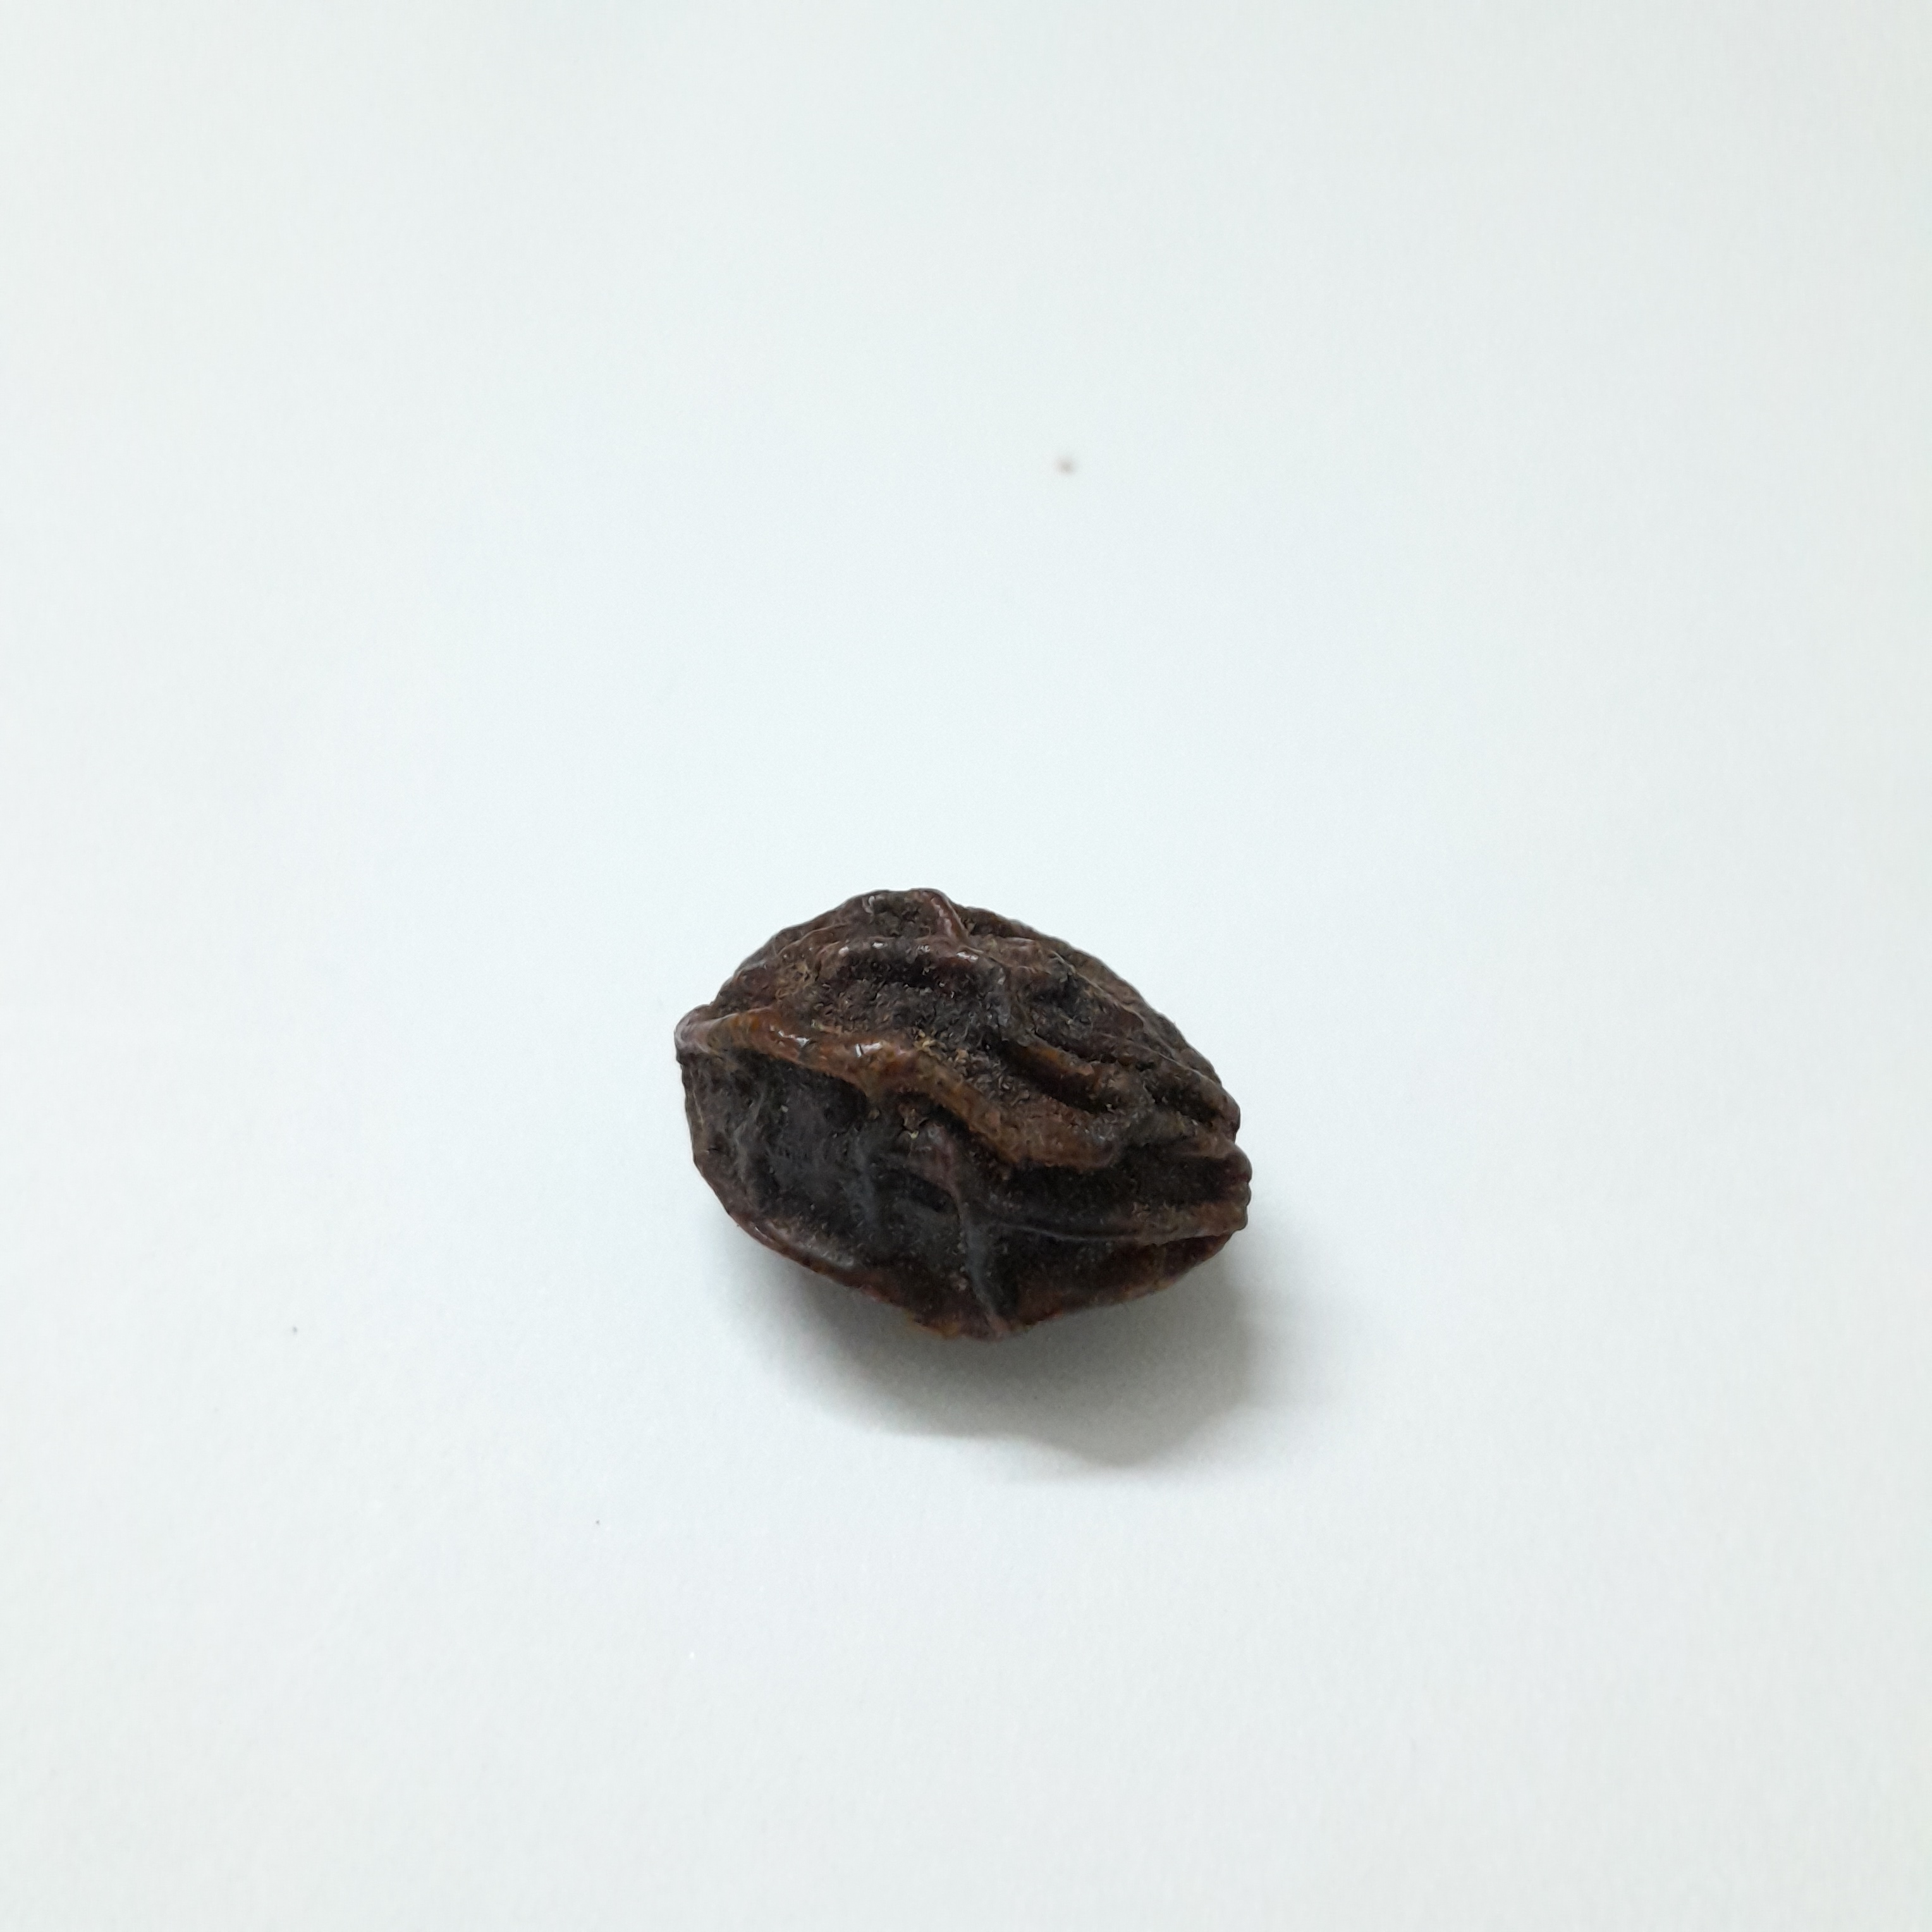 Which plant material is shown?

kadukharik
